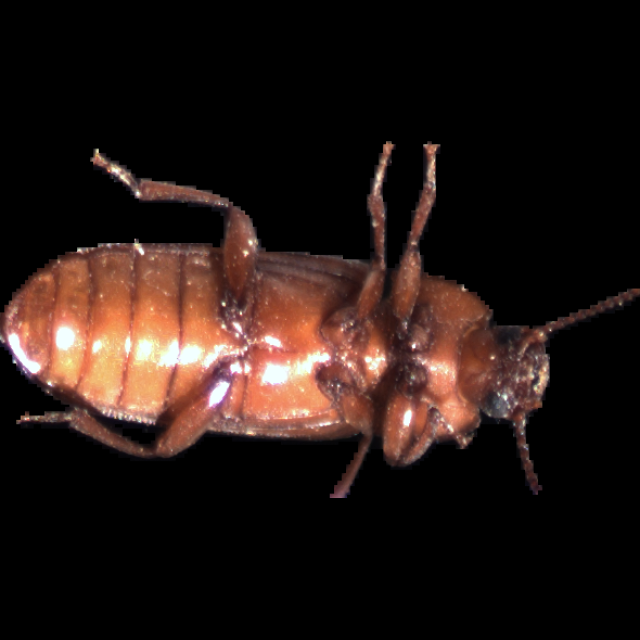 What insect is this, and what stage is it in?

mealworm beetle
